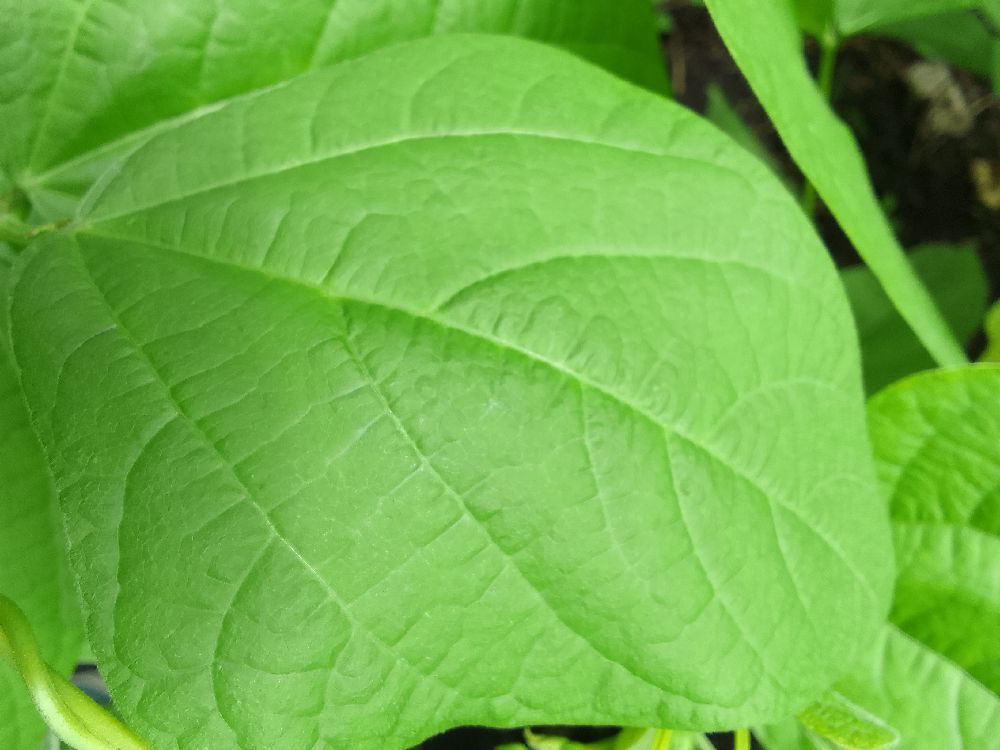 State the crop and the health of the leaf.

common bean, healthy
